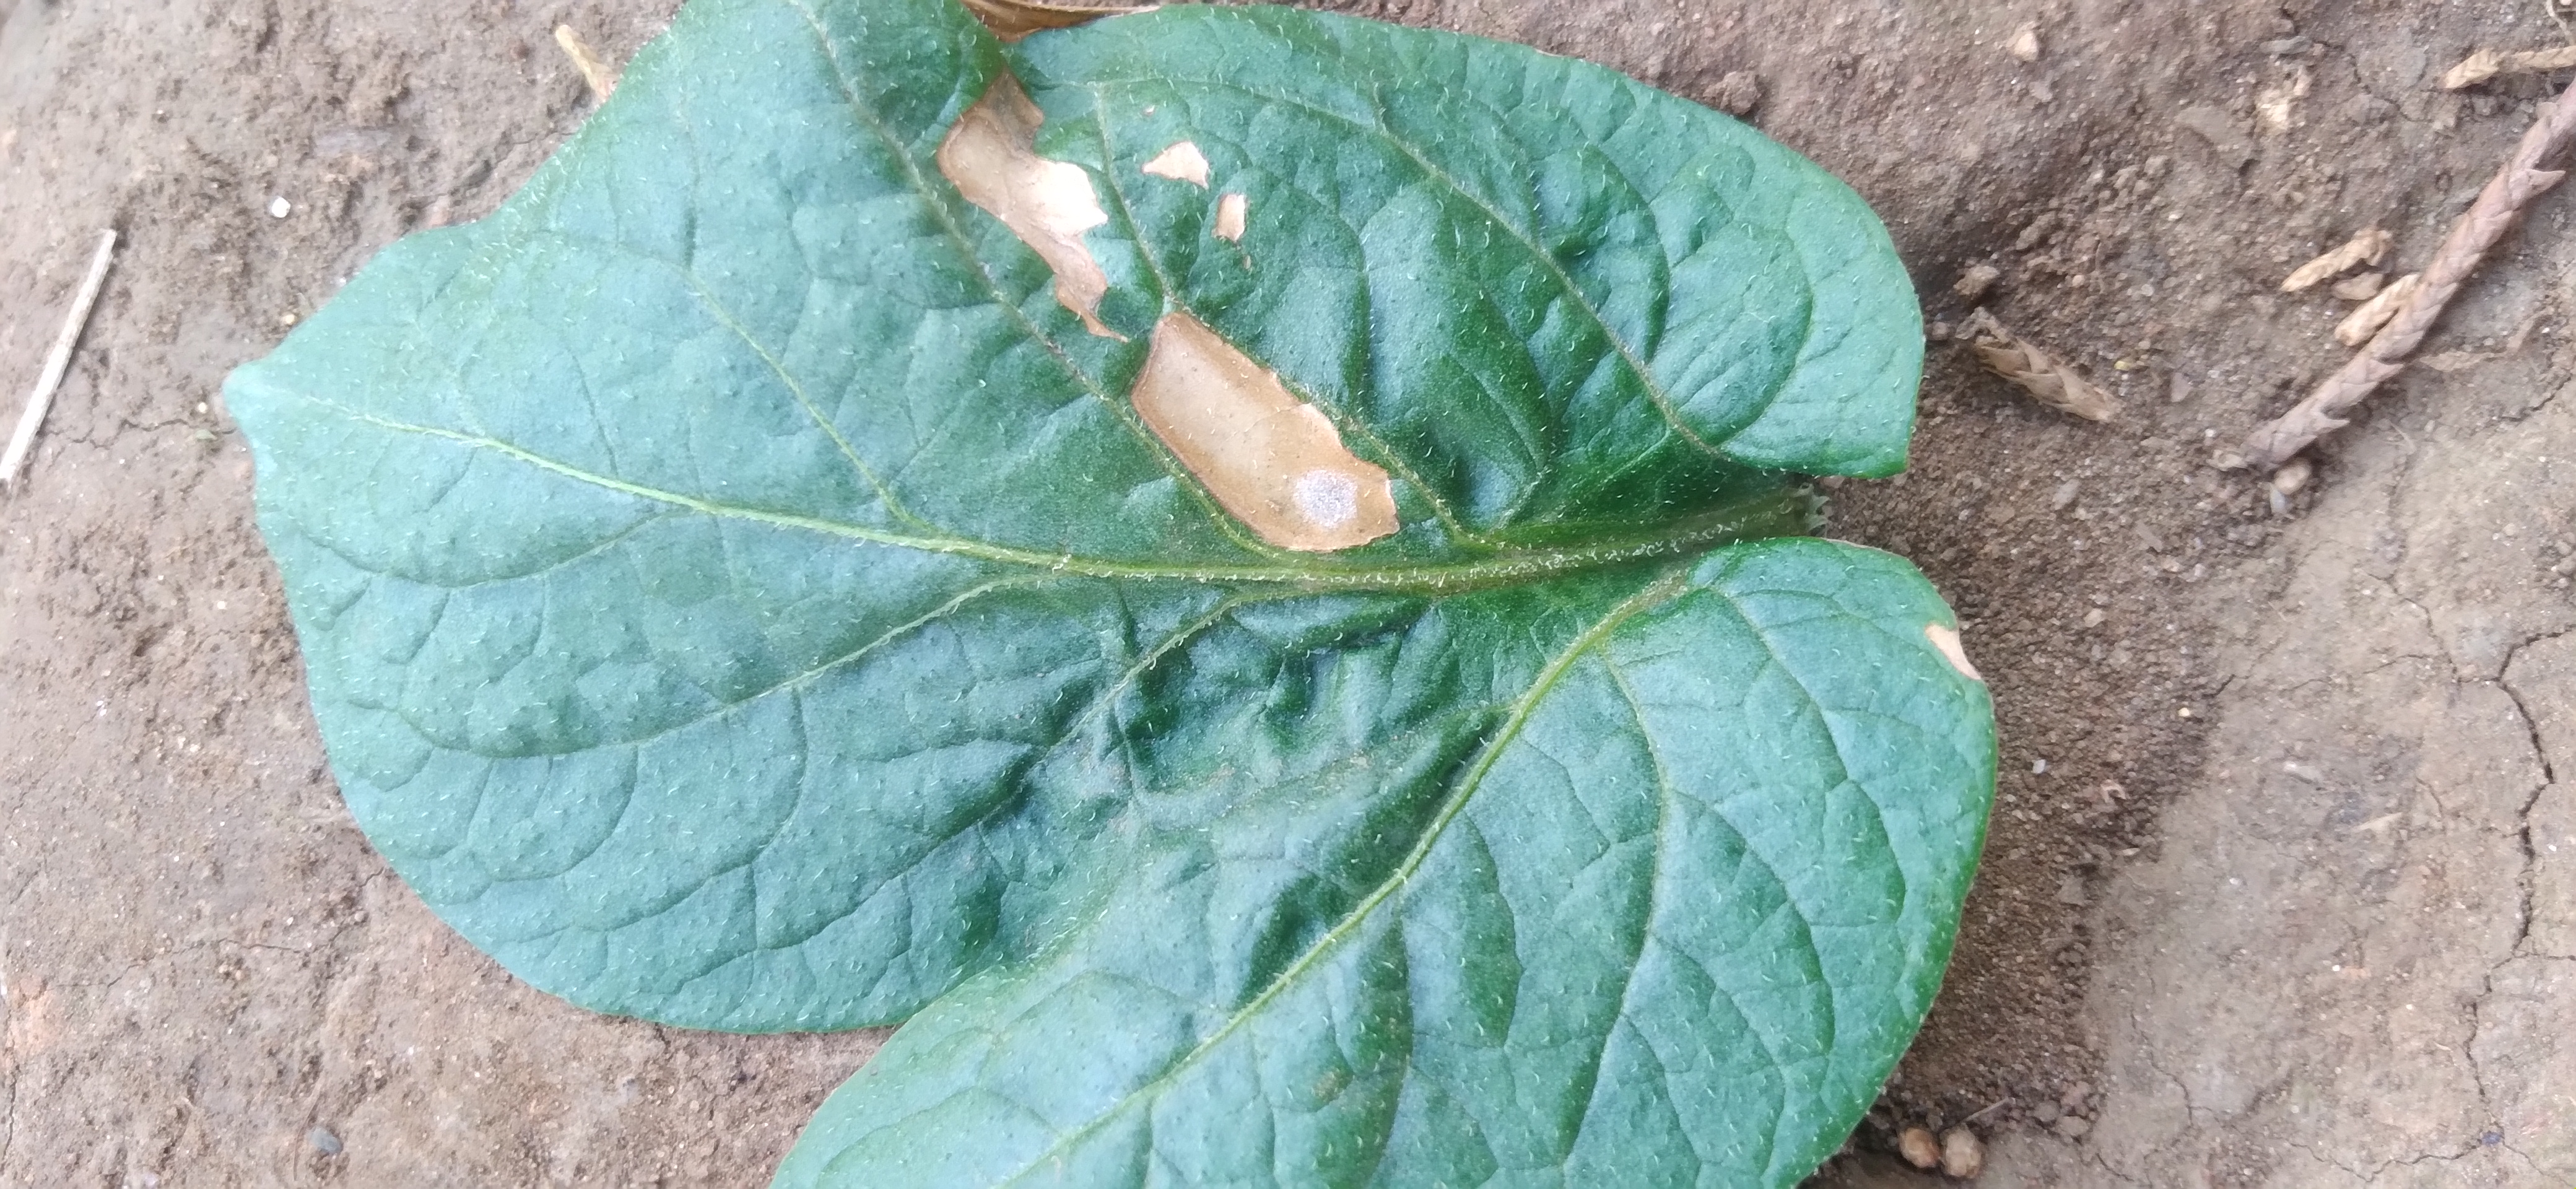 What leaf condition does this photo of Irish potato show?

early blight
